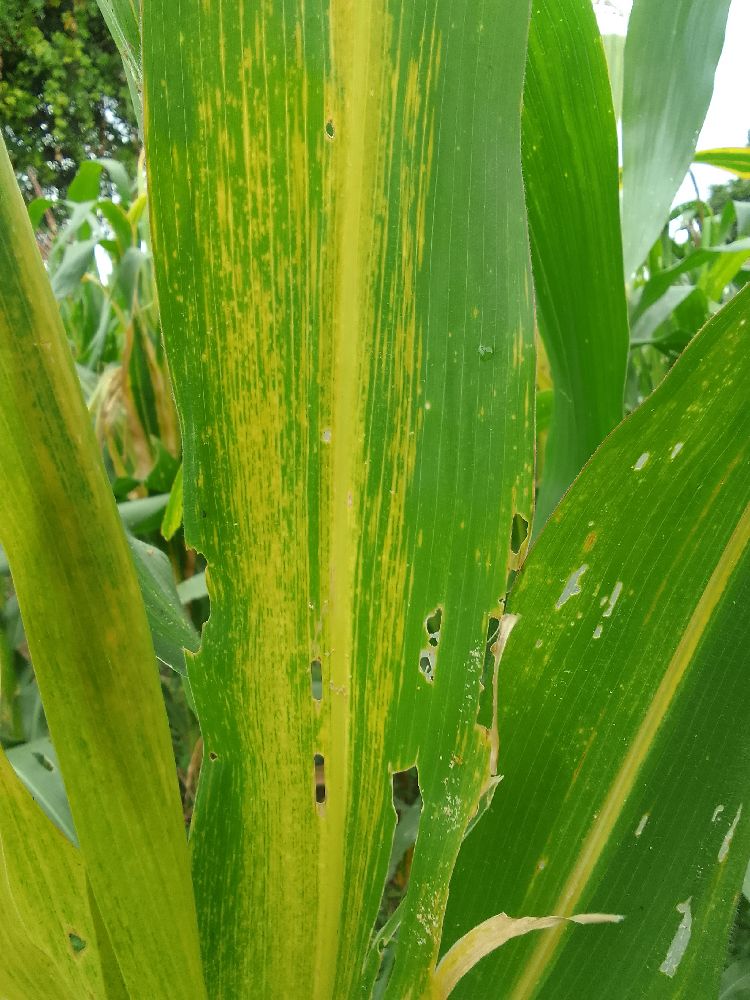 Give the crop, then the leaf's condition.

maize, maize lethal necrosis
